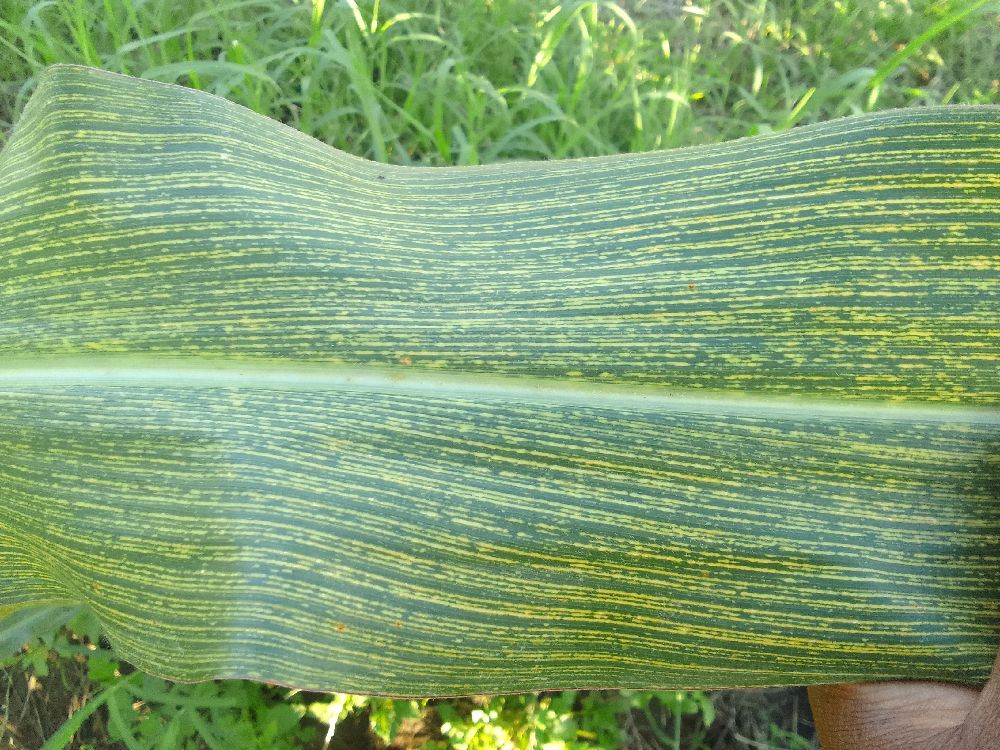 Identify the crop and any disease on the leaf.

maize, maize streak virus
